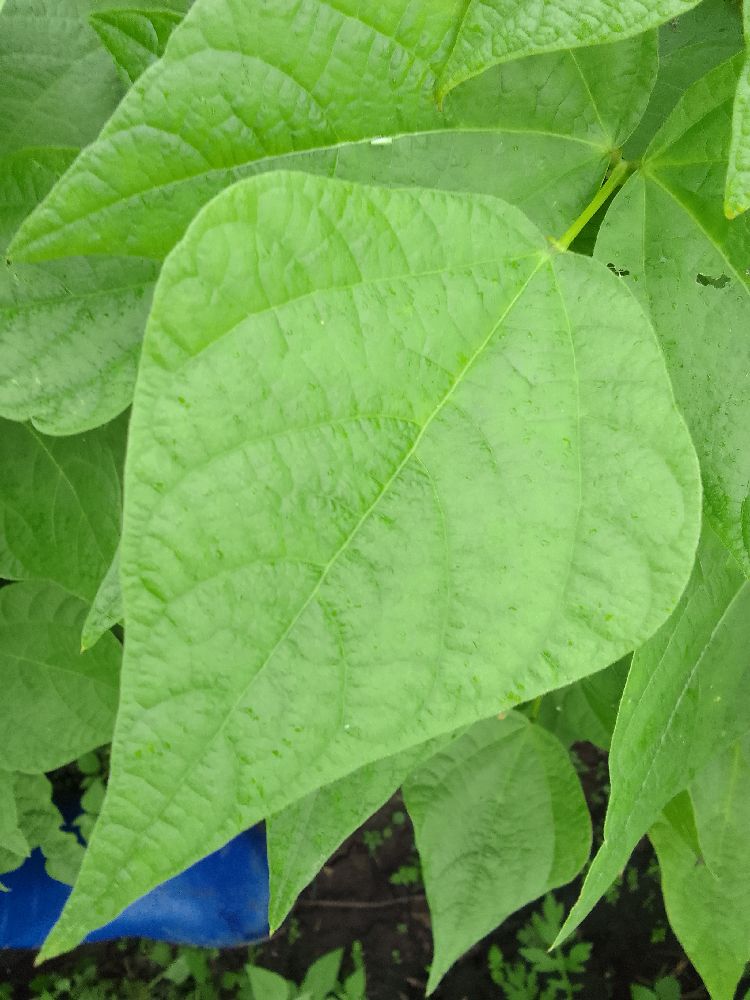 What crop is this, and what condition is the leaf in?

common bean, healthy
